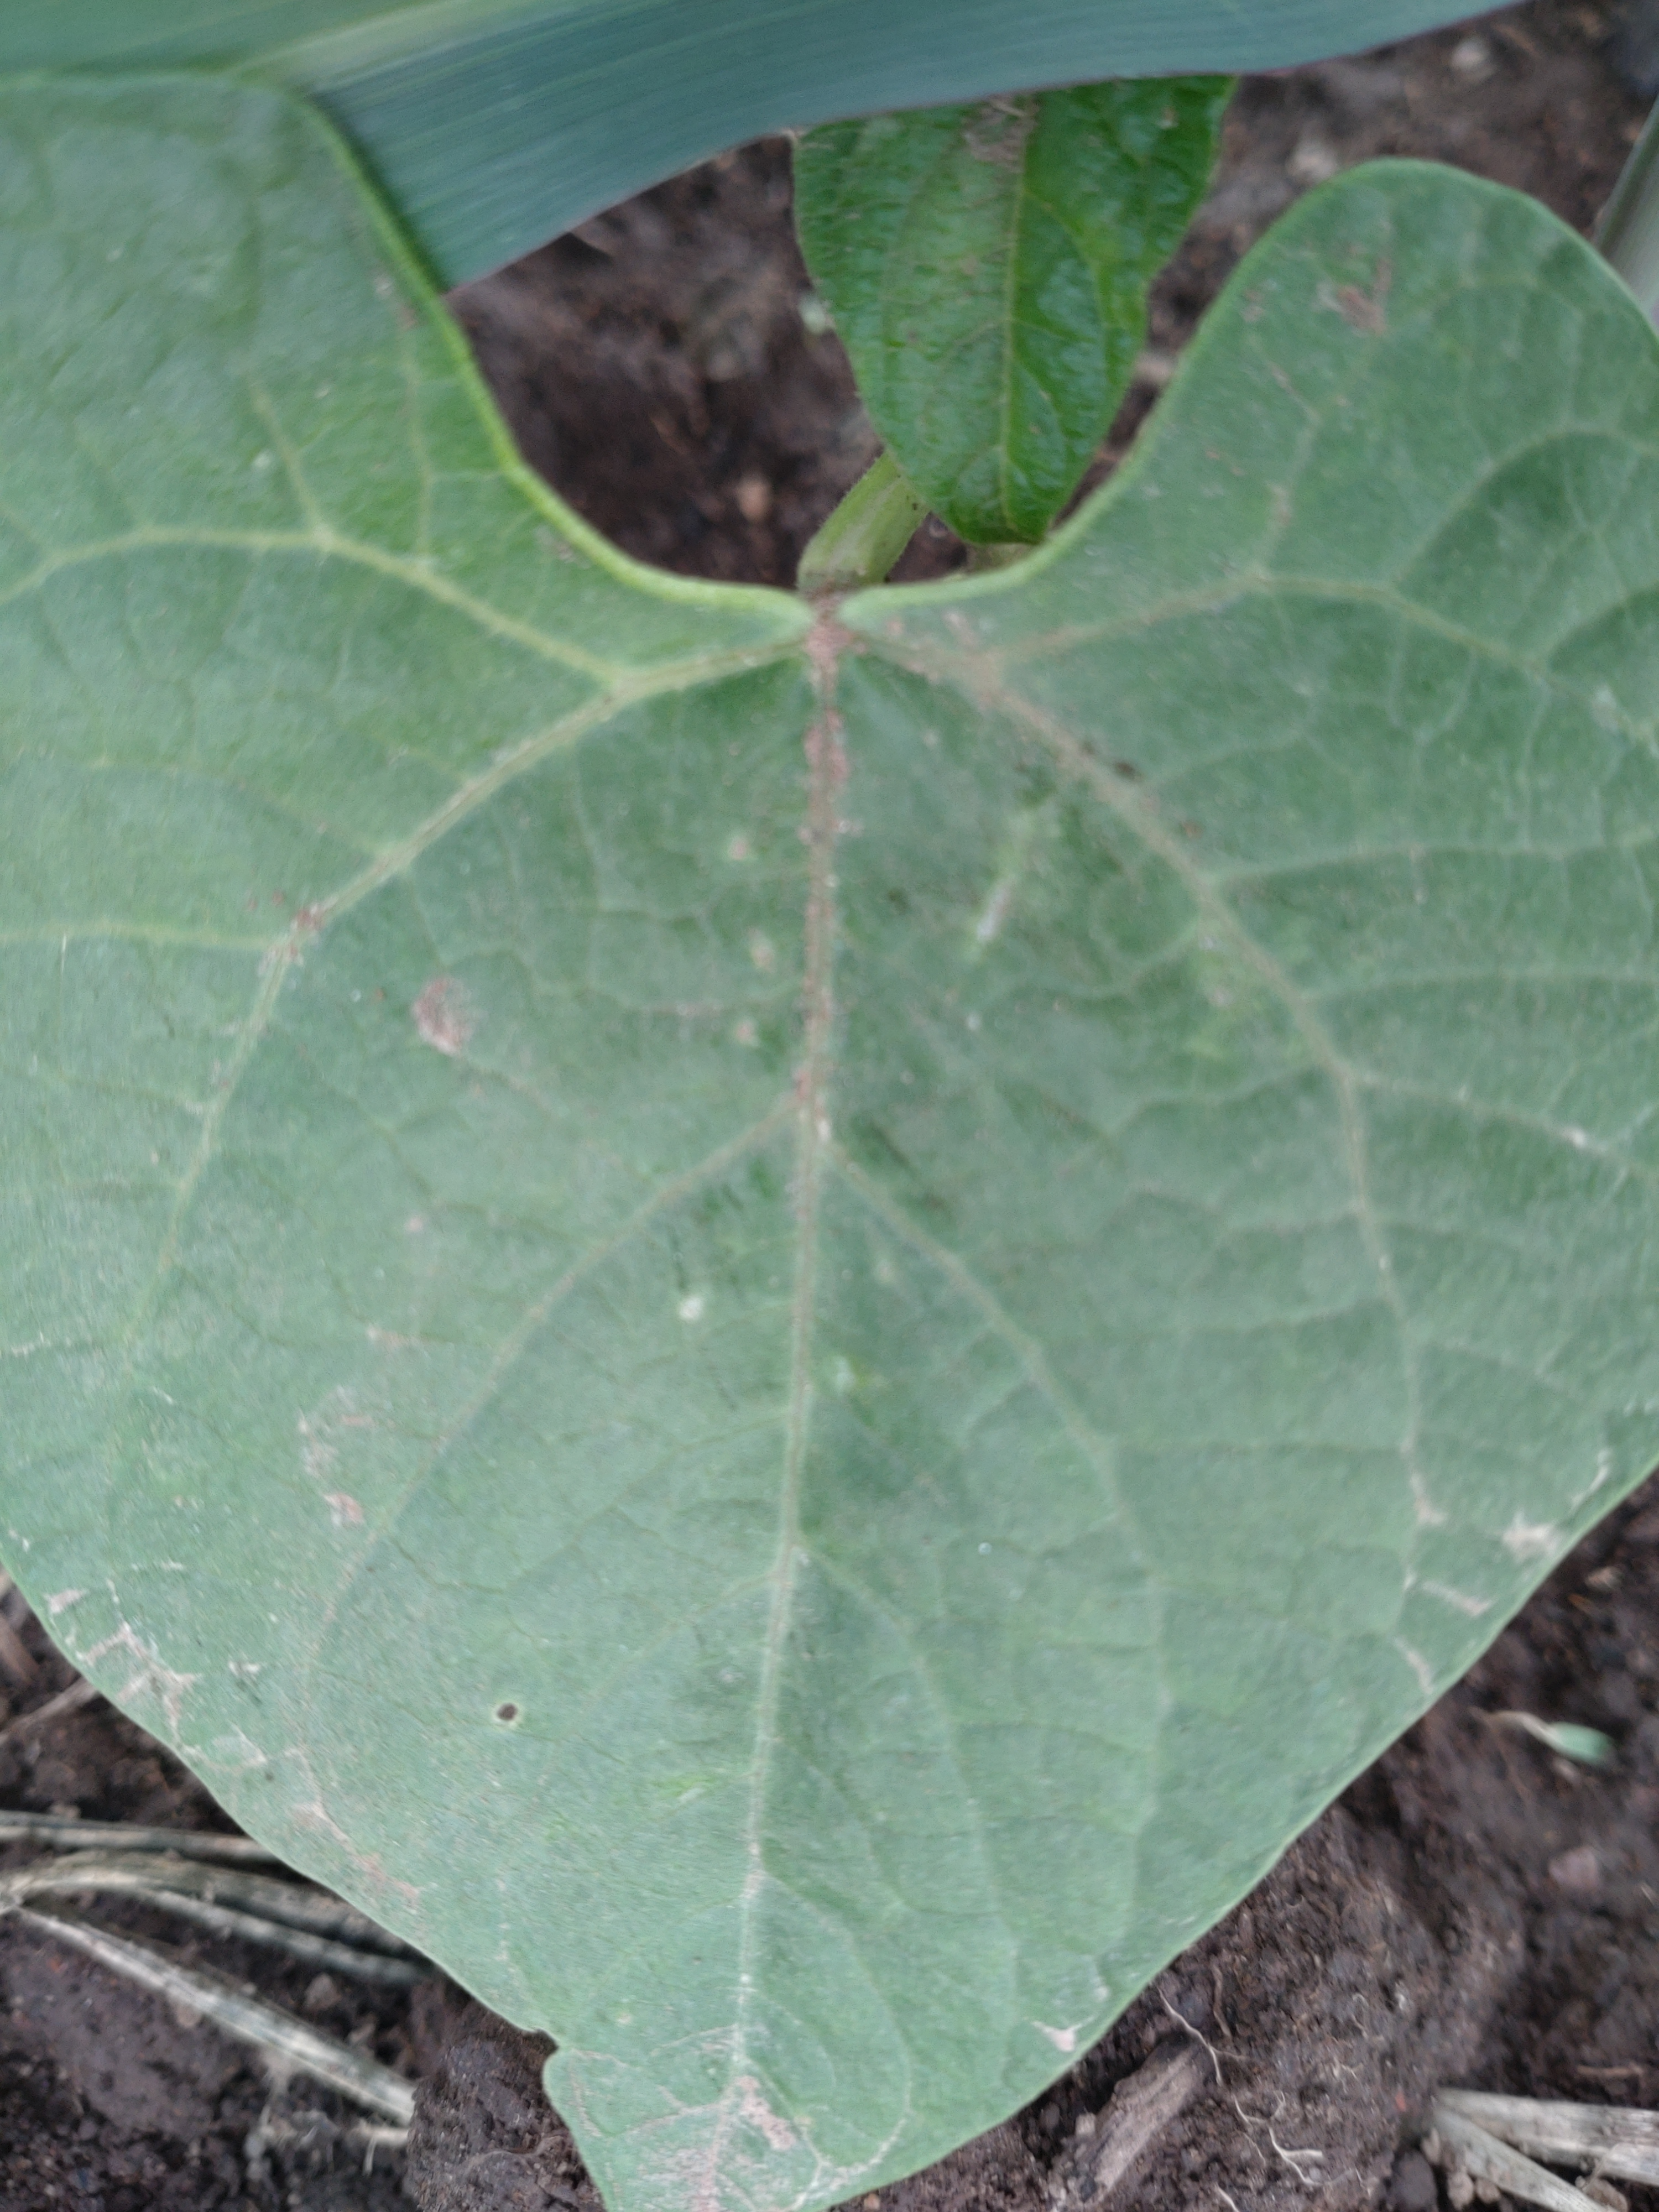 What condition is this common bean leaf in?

healthy
